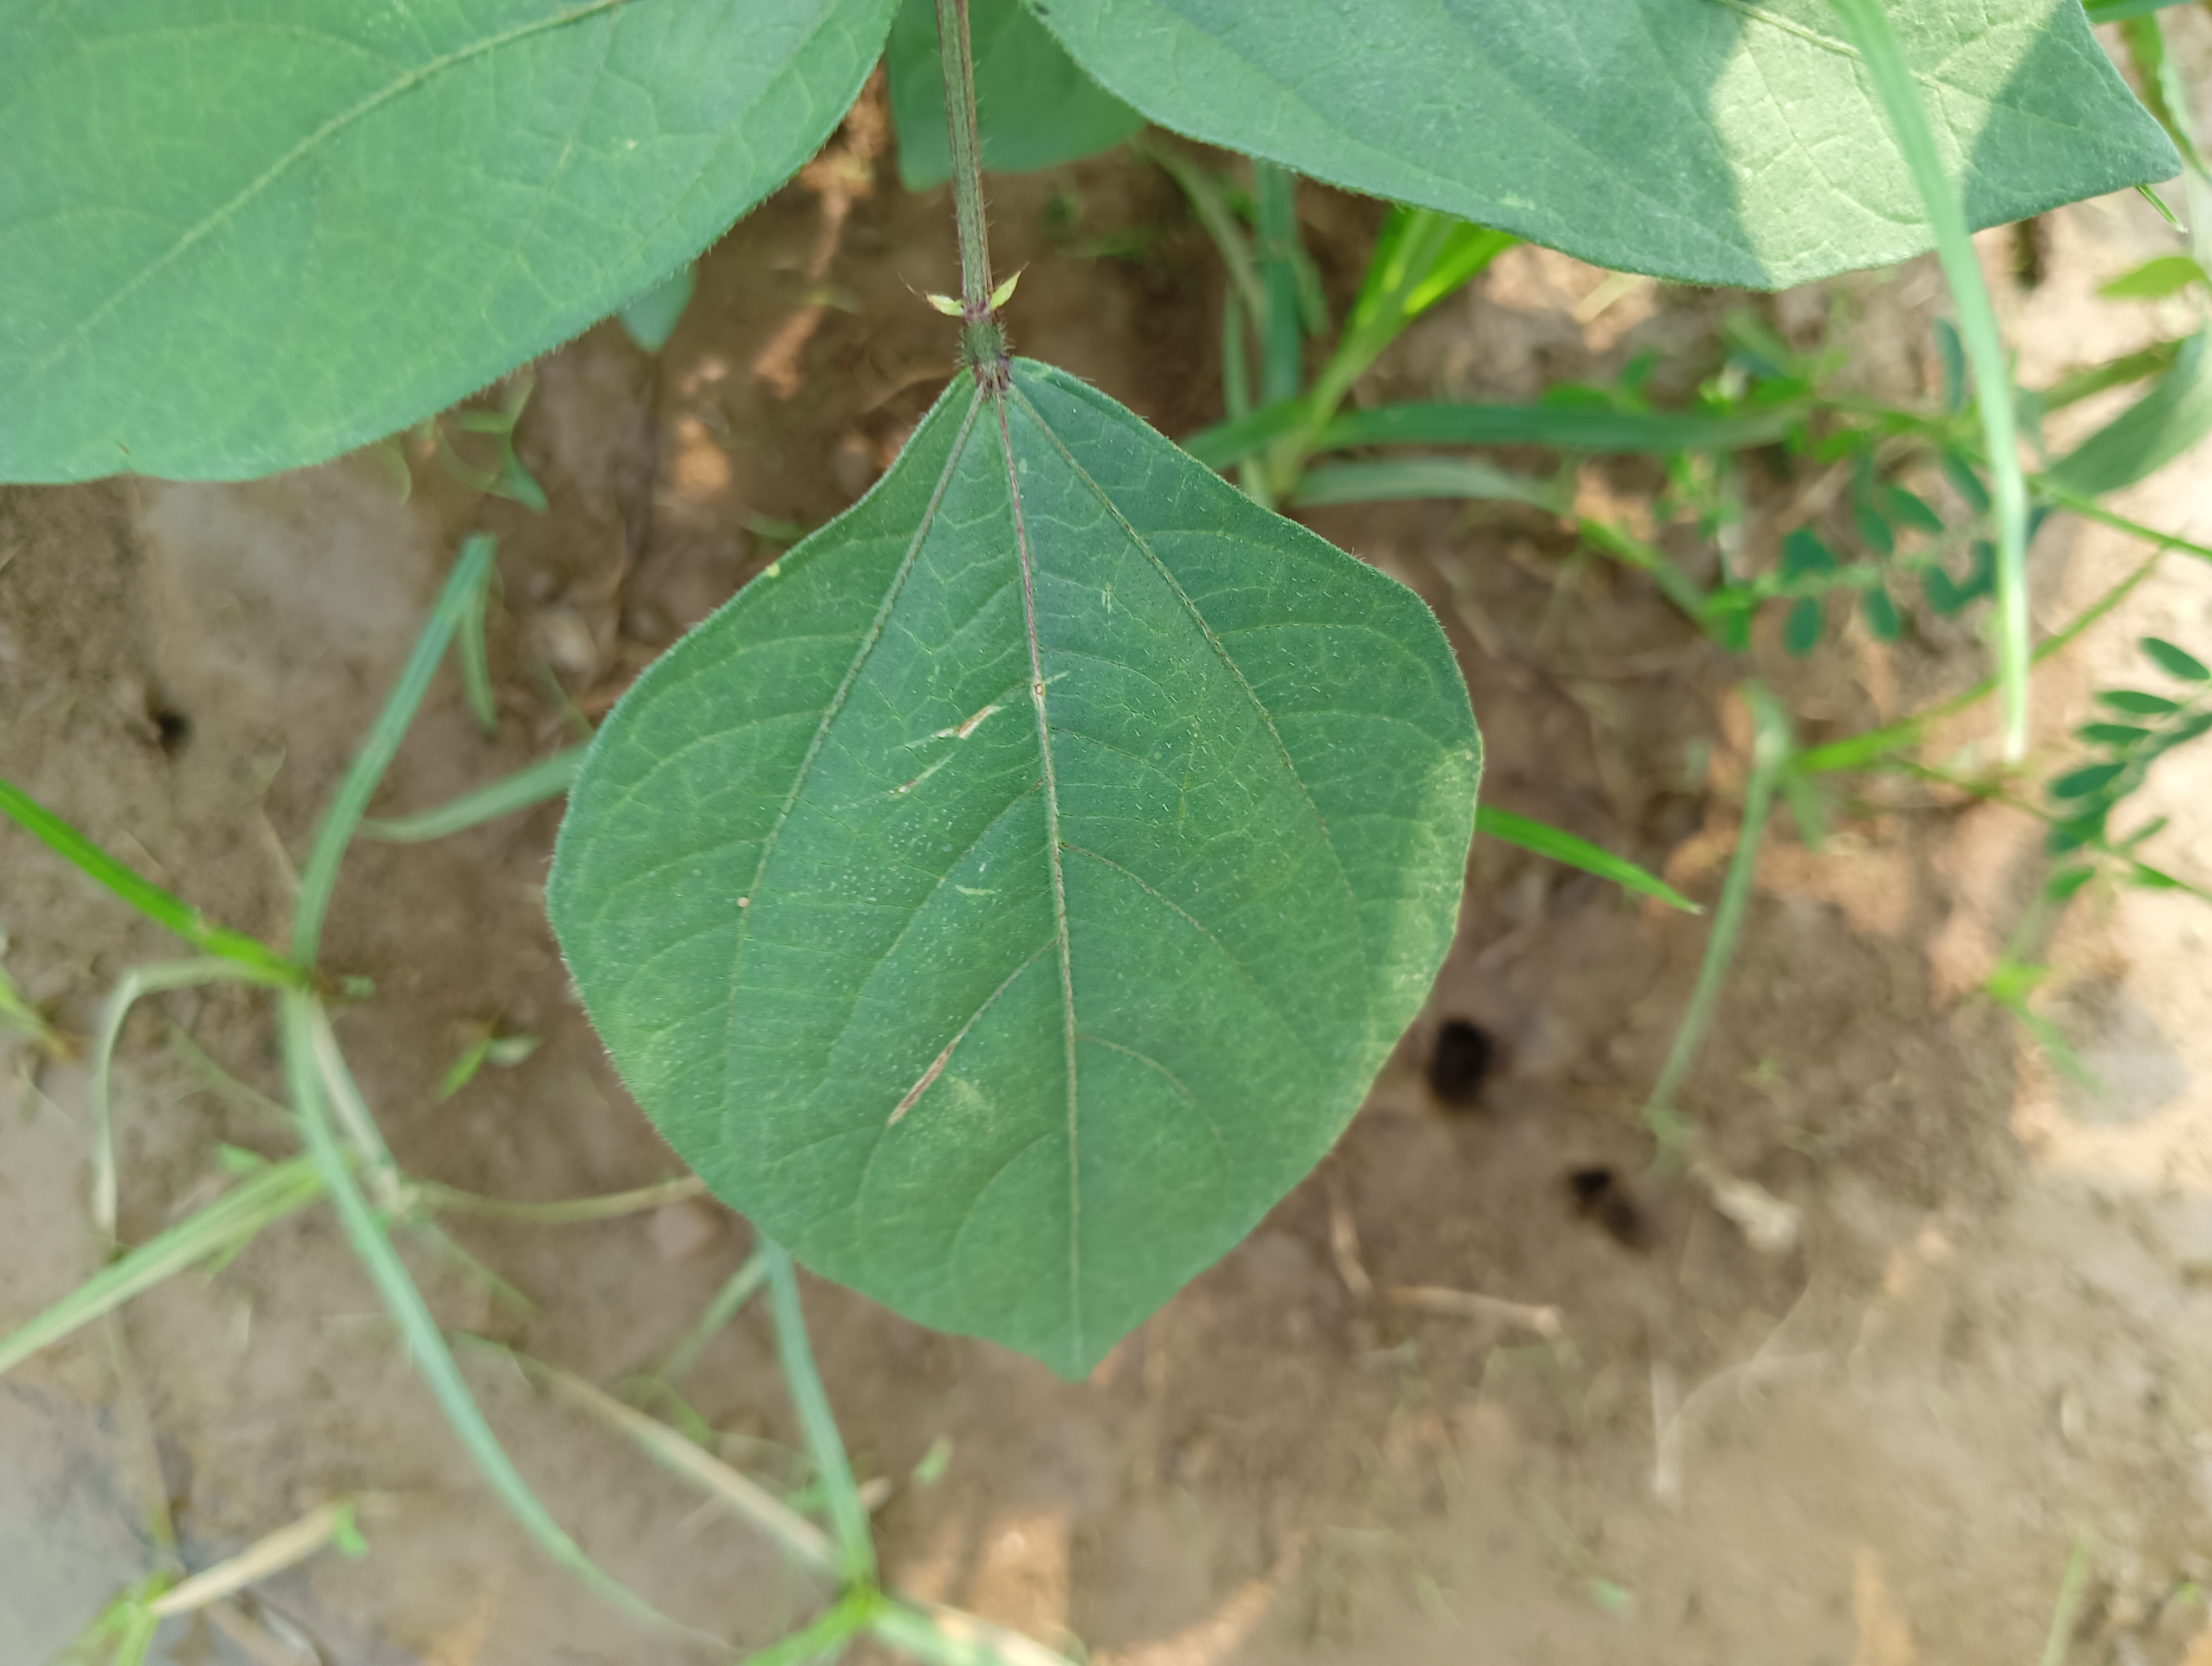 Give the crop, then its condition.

mungbean, healthy
